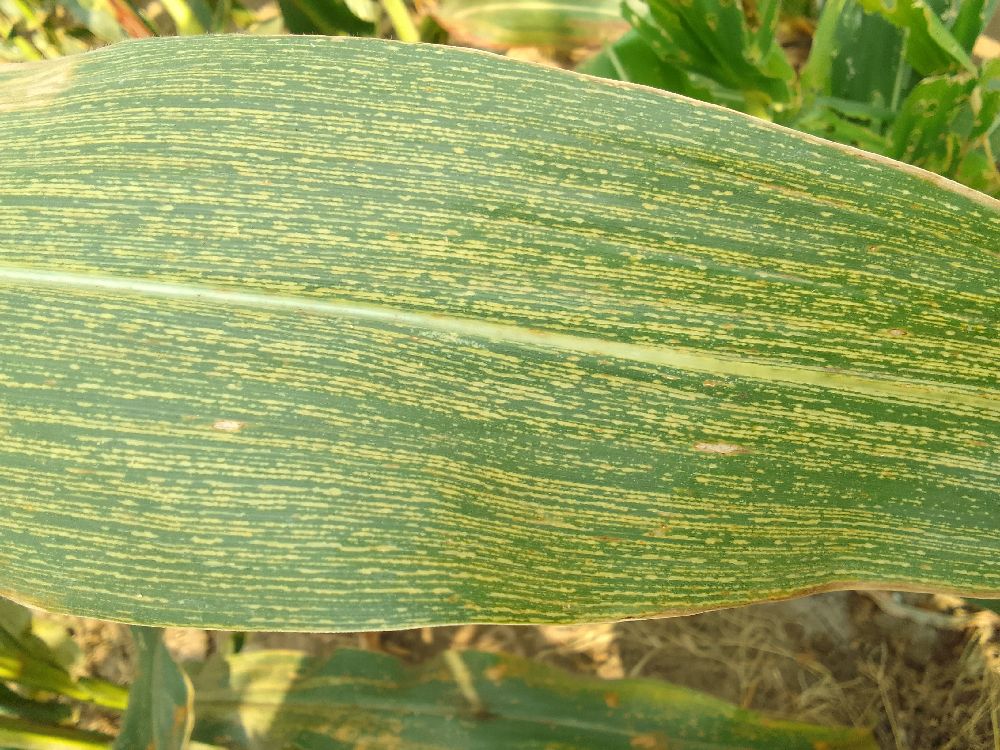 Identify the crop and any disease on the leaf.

maize, maize streak virus
